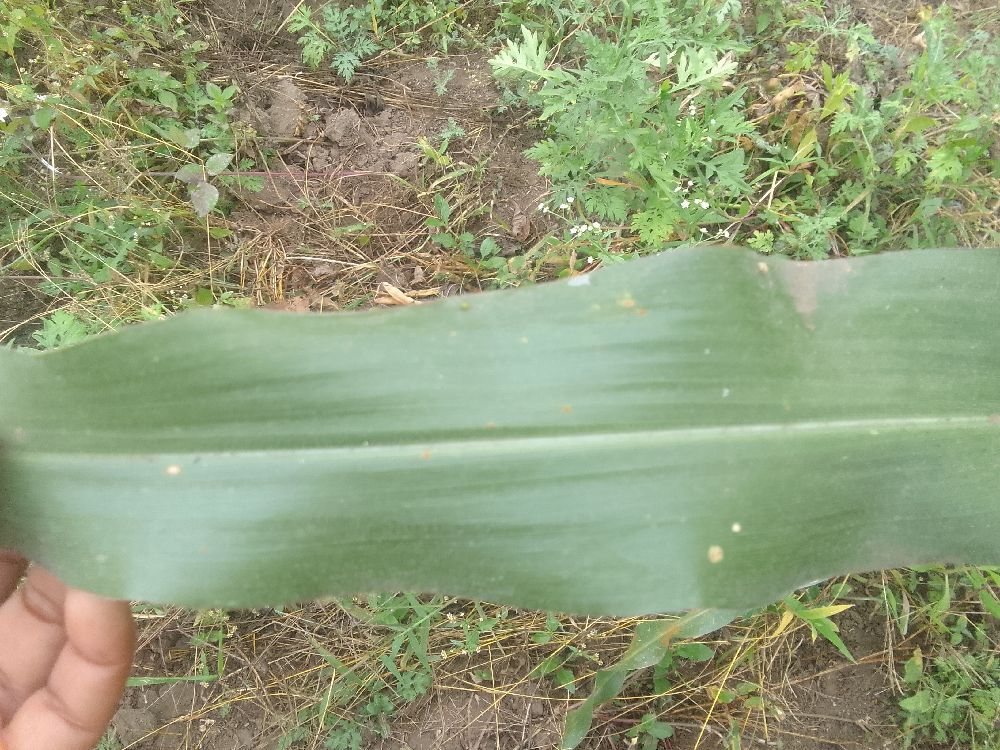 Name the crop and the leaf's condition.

maize, healthy
